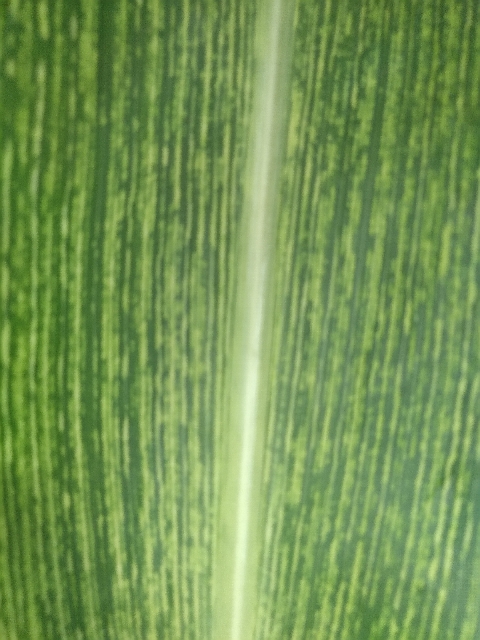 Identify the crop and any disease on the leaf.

maize, maize streak virus
